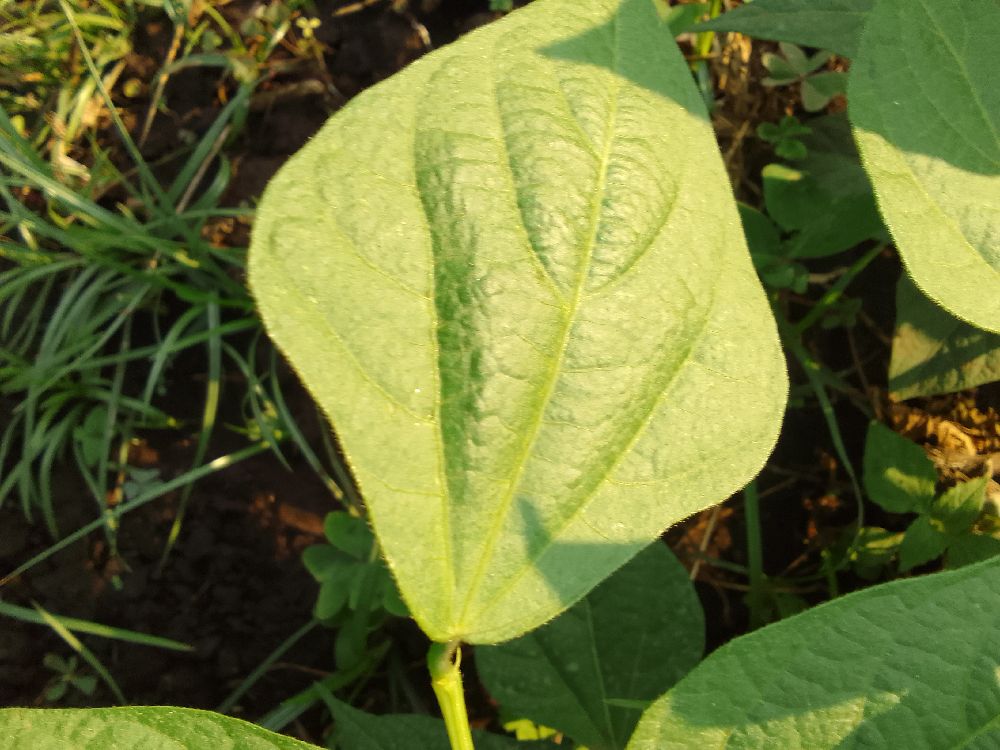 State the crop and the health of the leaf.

common bean, healthy
